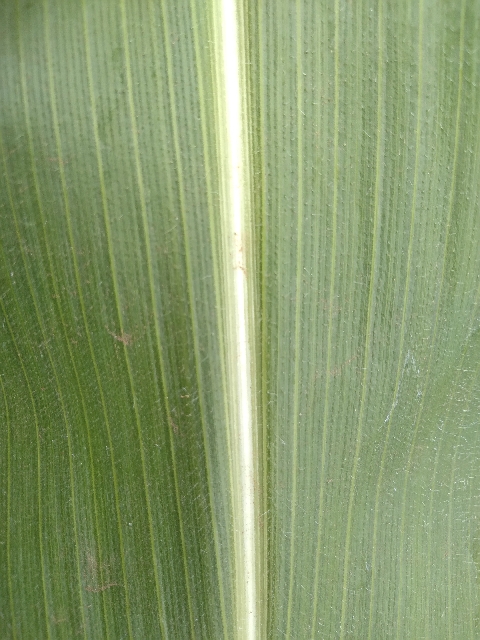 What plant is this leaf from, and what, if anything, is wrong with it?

maize, healthy
